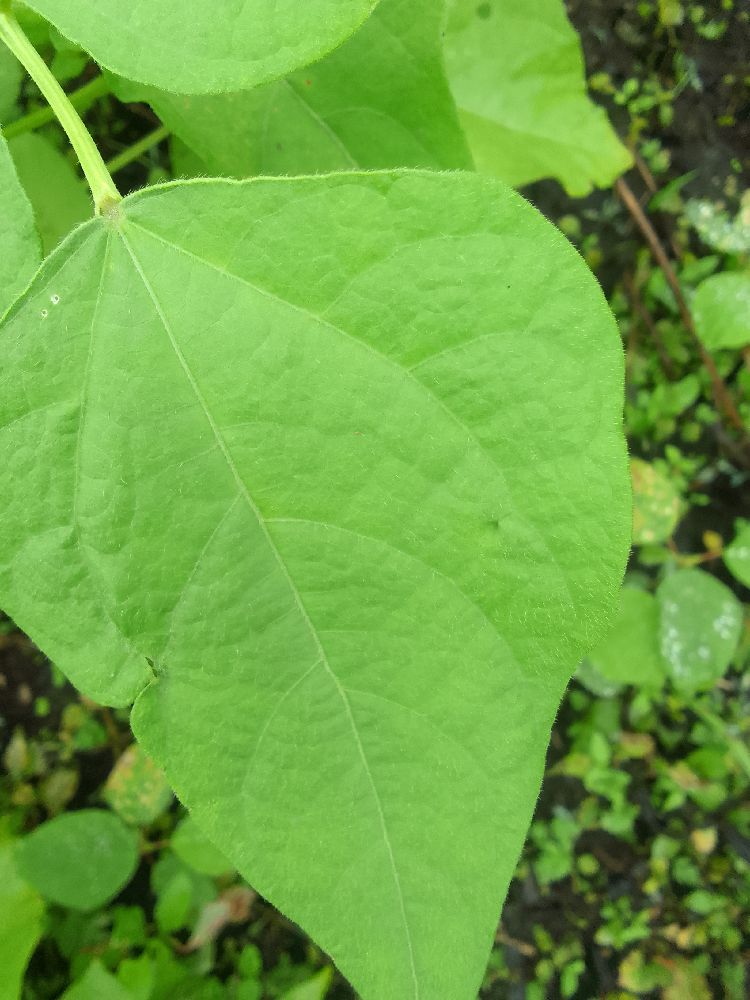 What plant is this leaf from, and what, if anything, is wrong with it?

common bean, healthy
